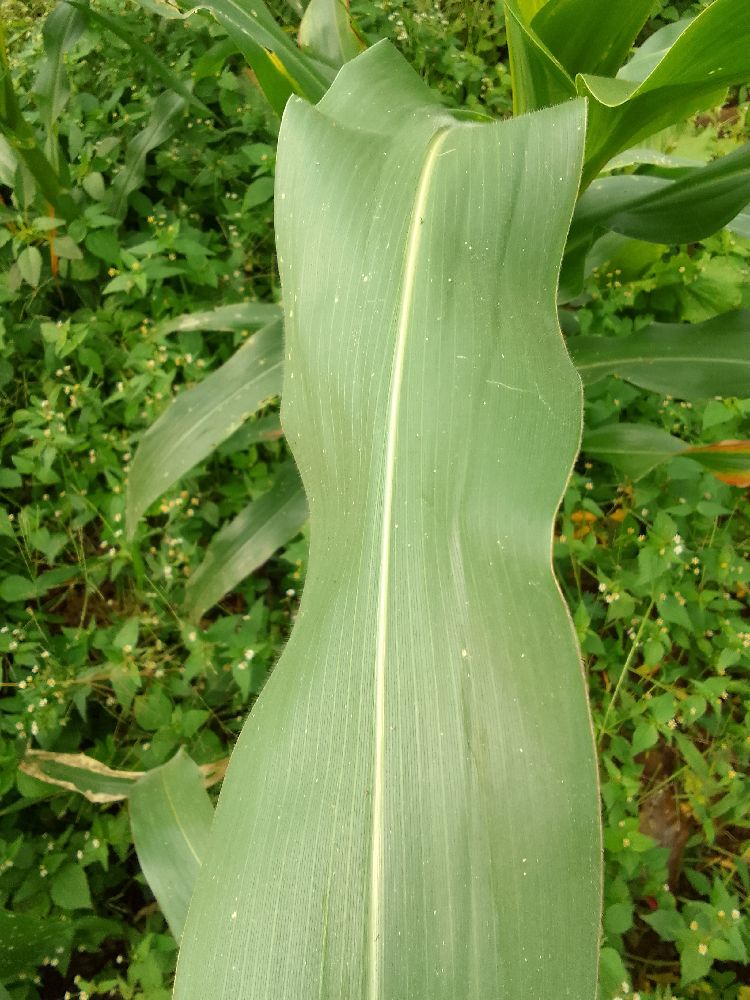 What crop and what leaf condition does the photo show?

maize, healthy
